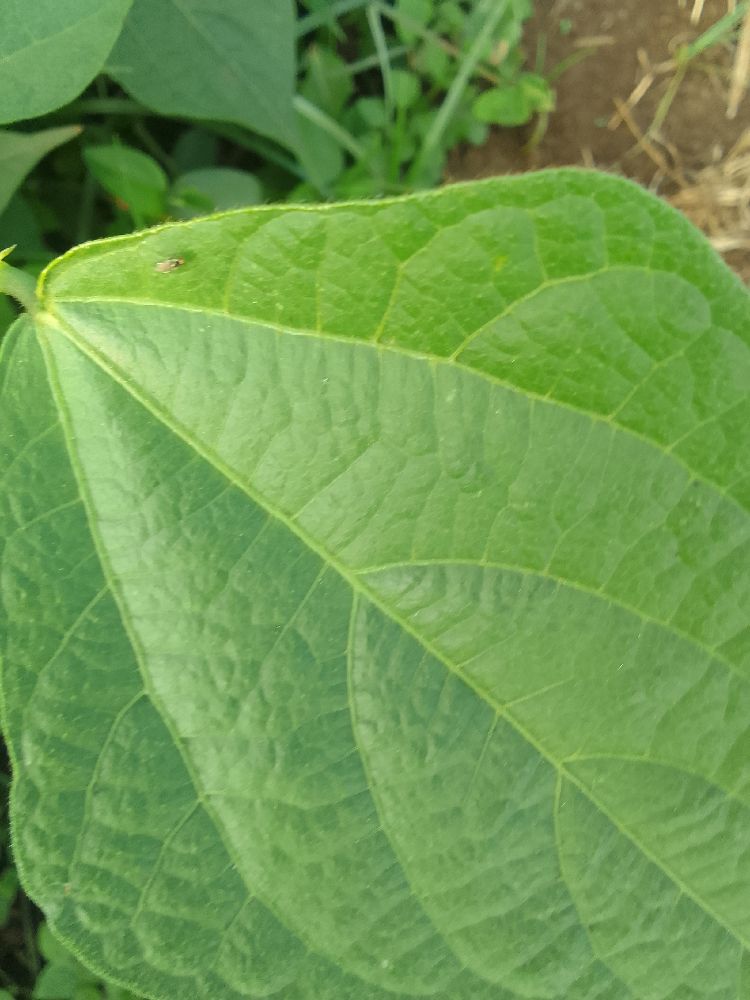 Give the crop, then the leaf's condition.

common bean, healthy
